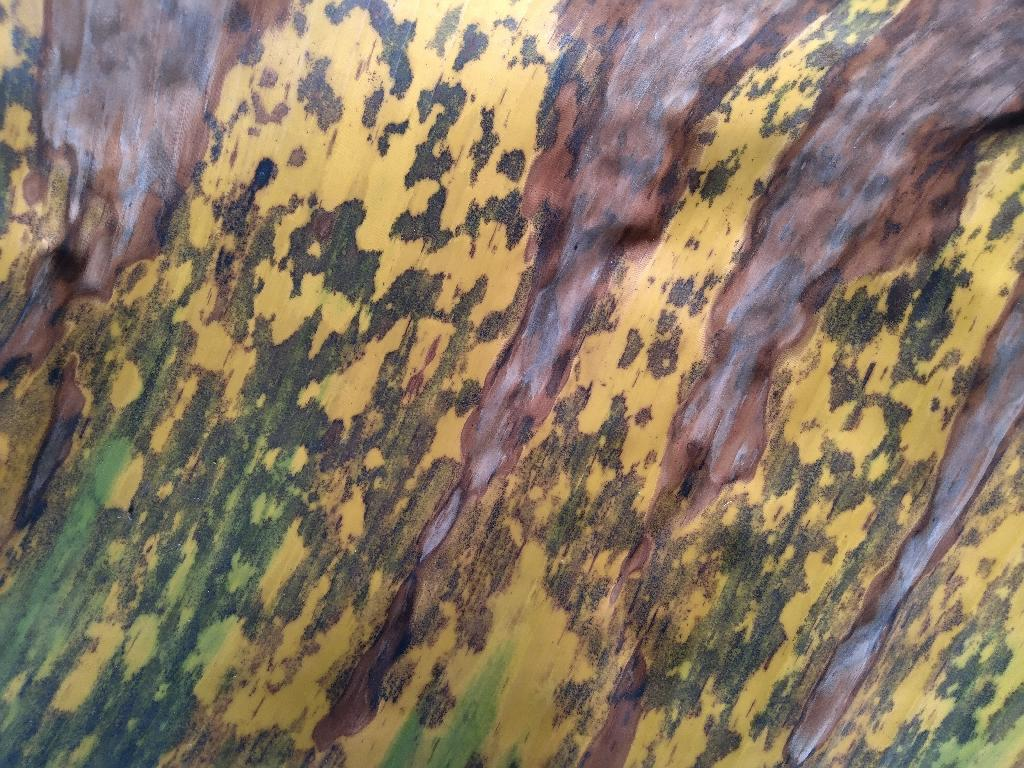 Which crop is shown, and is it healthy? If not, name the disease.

banana, black sigatoka
